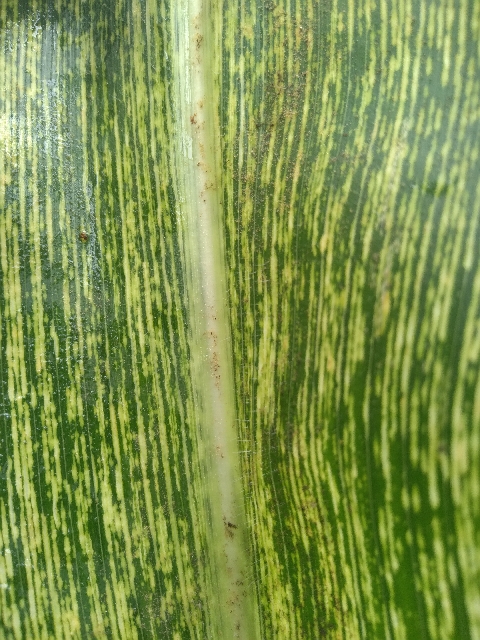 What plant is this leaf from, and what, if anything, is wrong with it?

maize, maize streak virus
